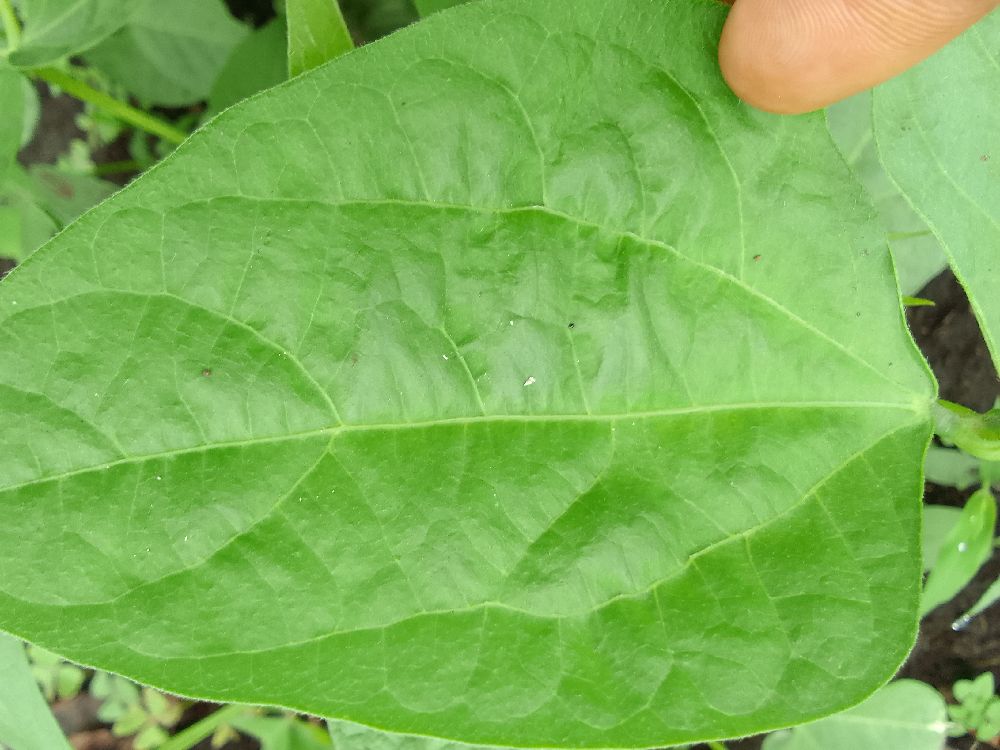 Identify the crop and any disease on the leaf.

common bean, healthy
